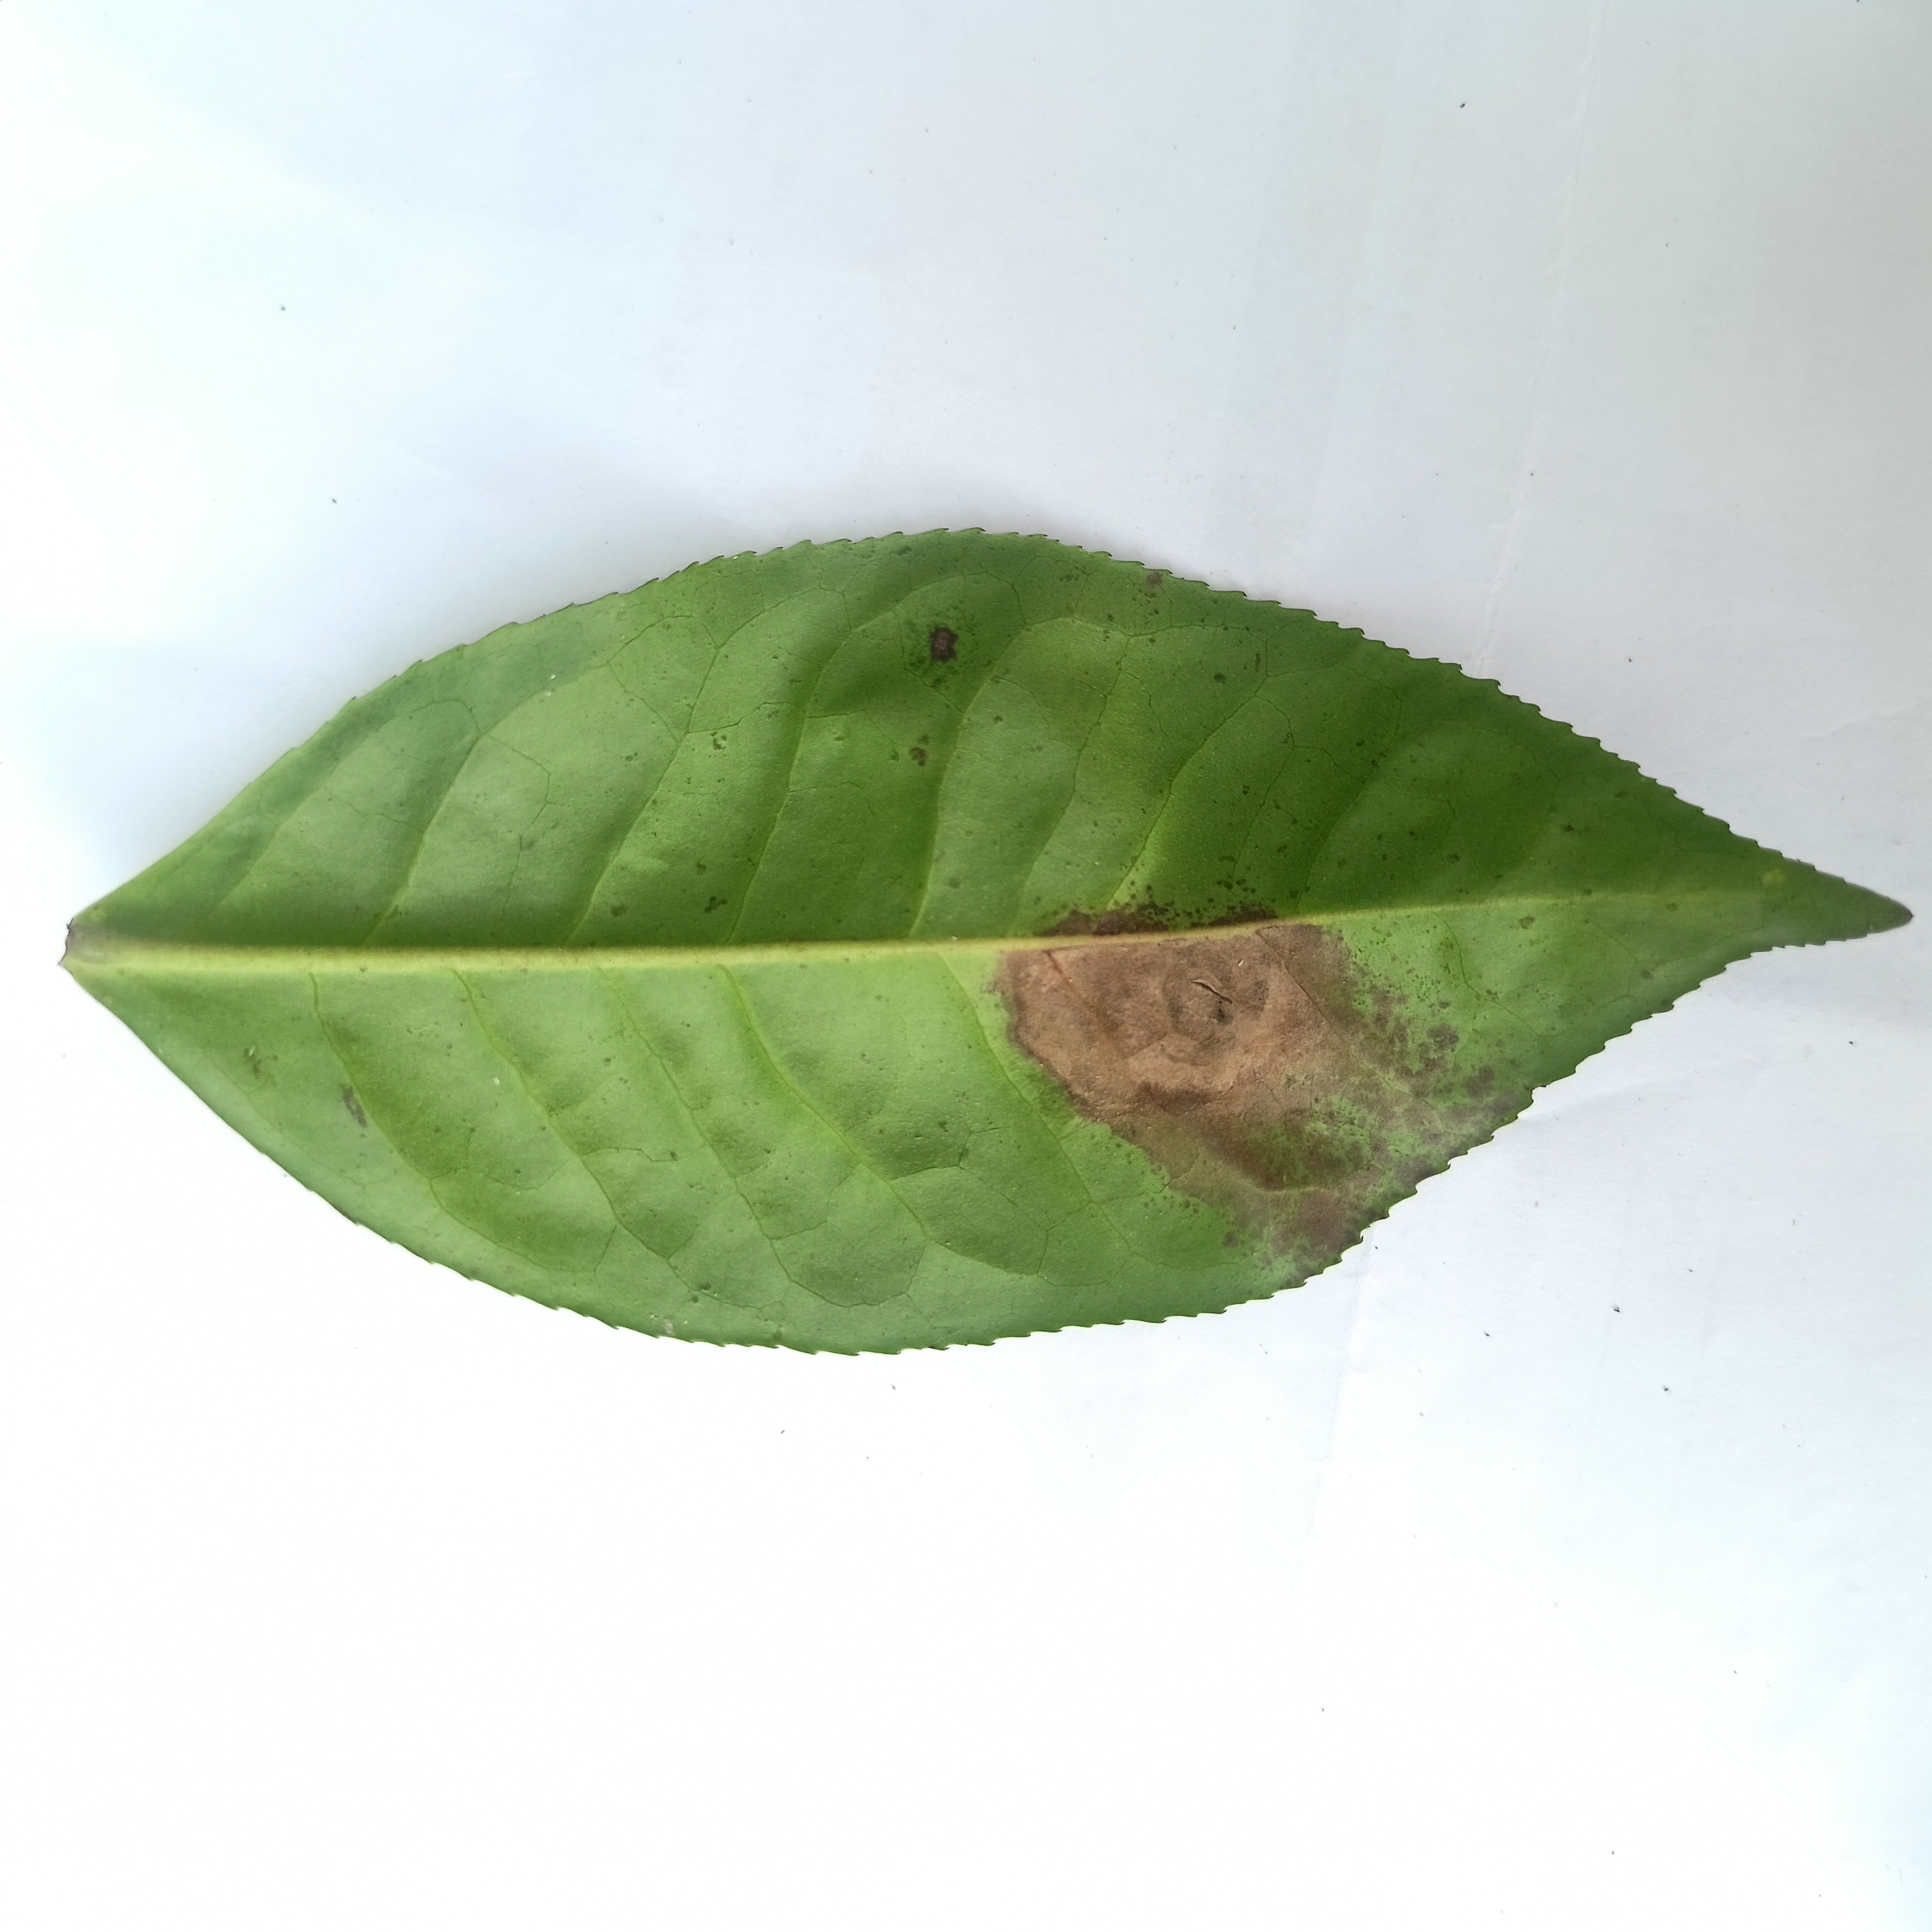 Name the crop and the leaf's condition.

tea, brown blight
